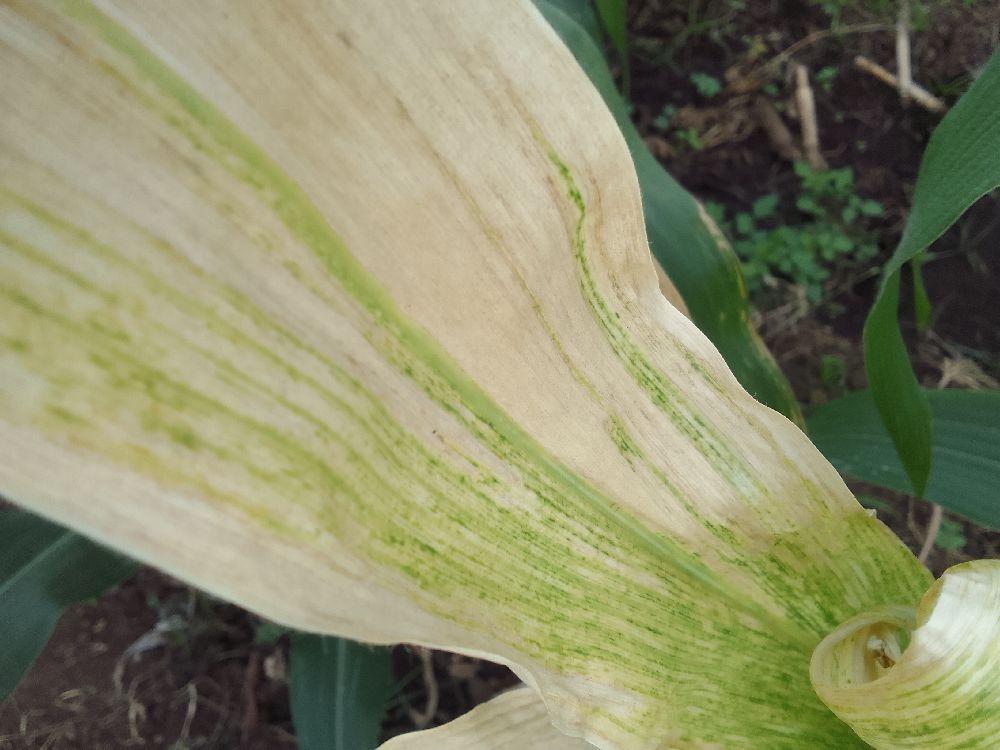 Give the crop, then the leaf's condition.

maize, maize lethal necrosis
